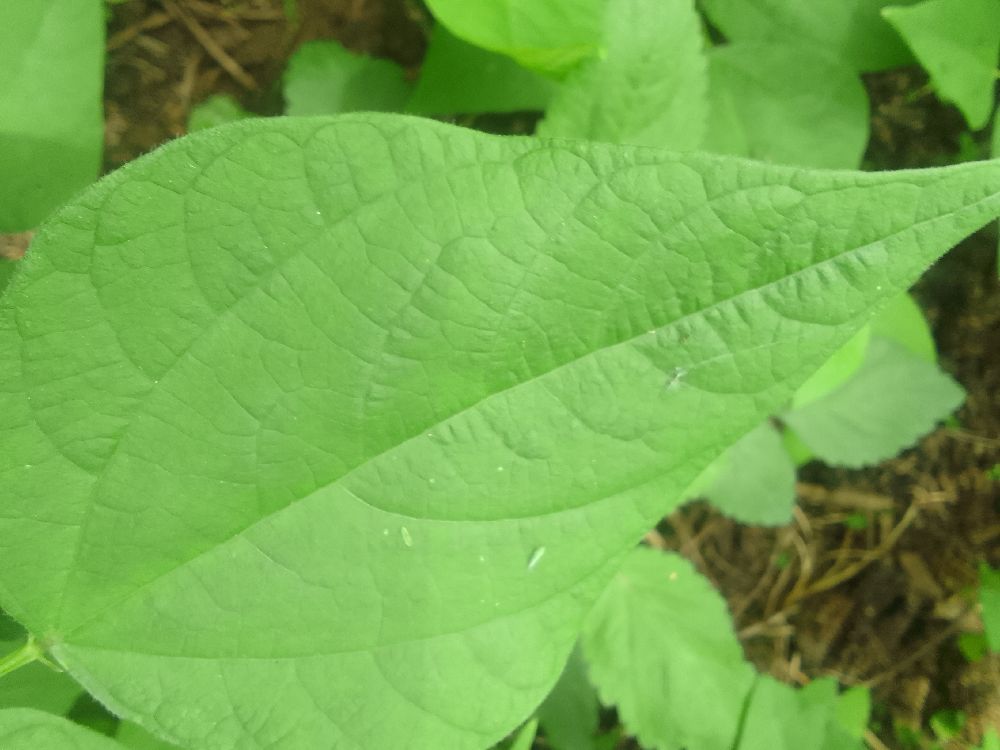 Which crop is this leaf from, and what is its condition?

common bean, healthy
